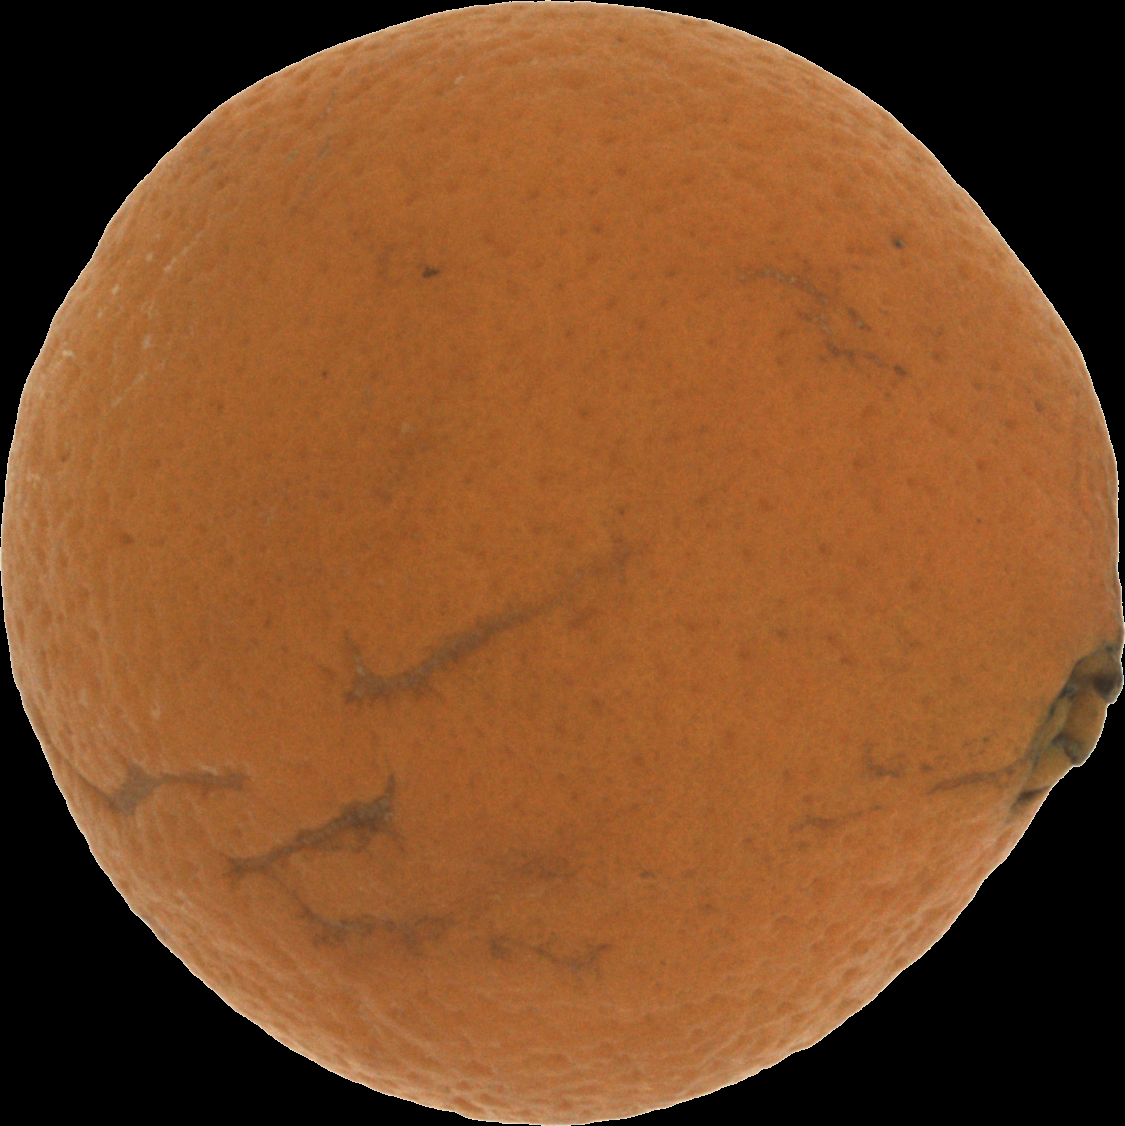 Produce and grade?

orange, bad
